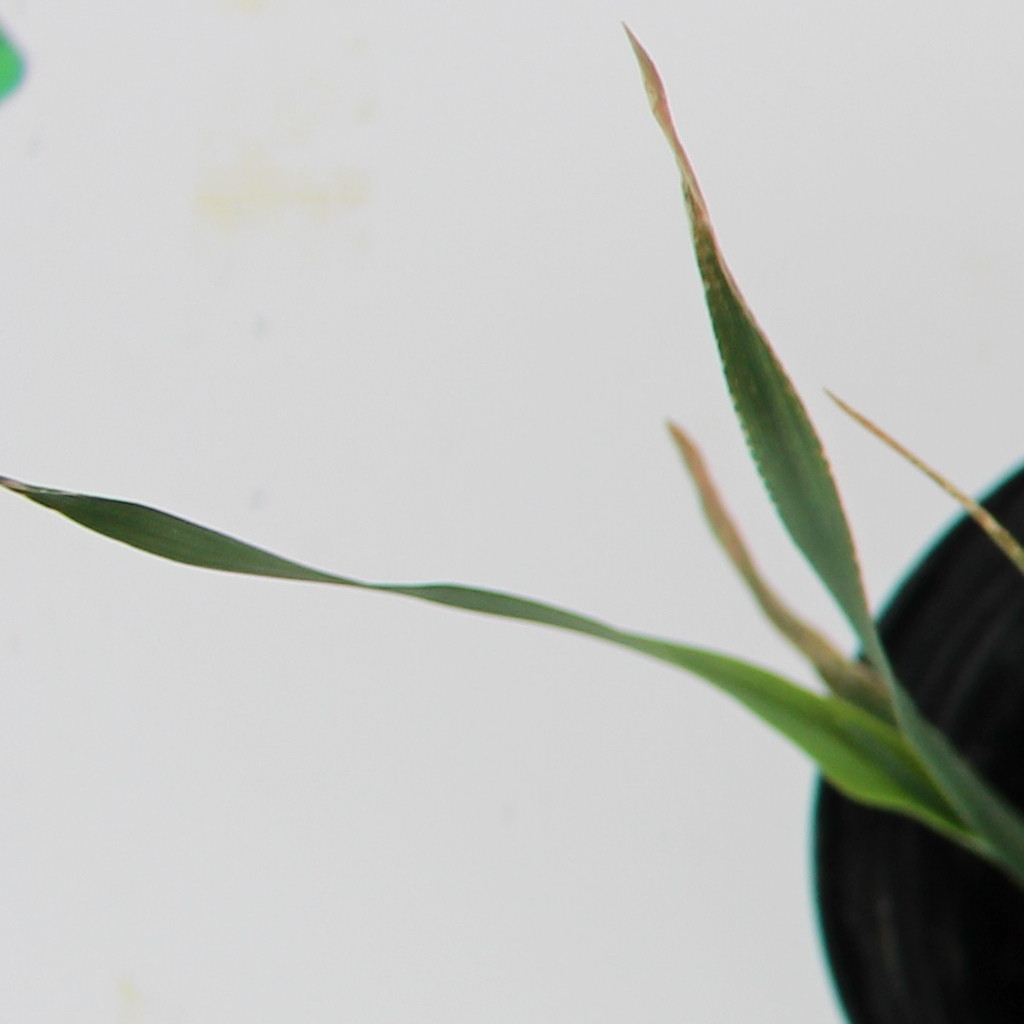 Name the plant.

Avena sterilis
